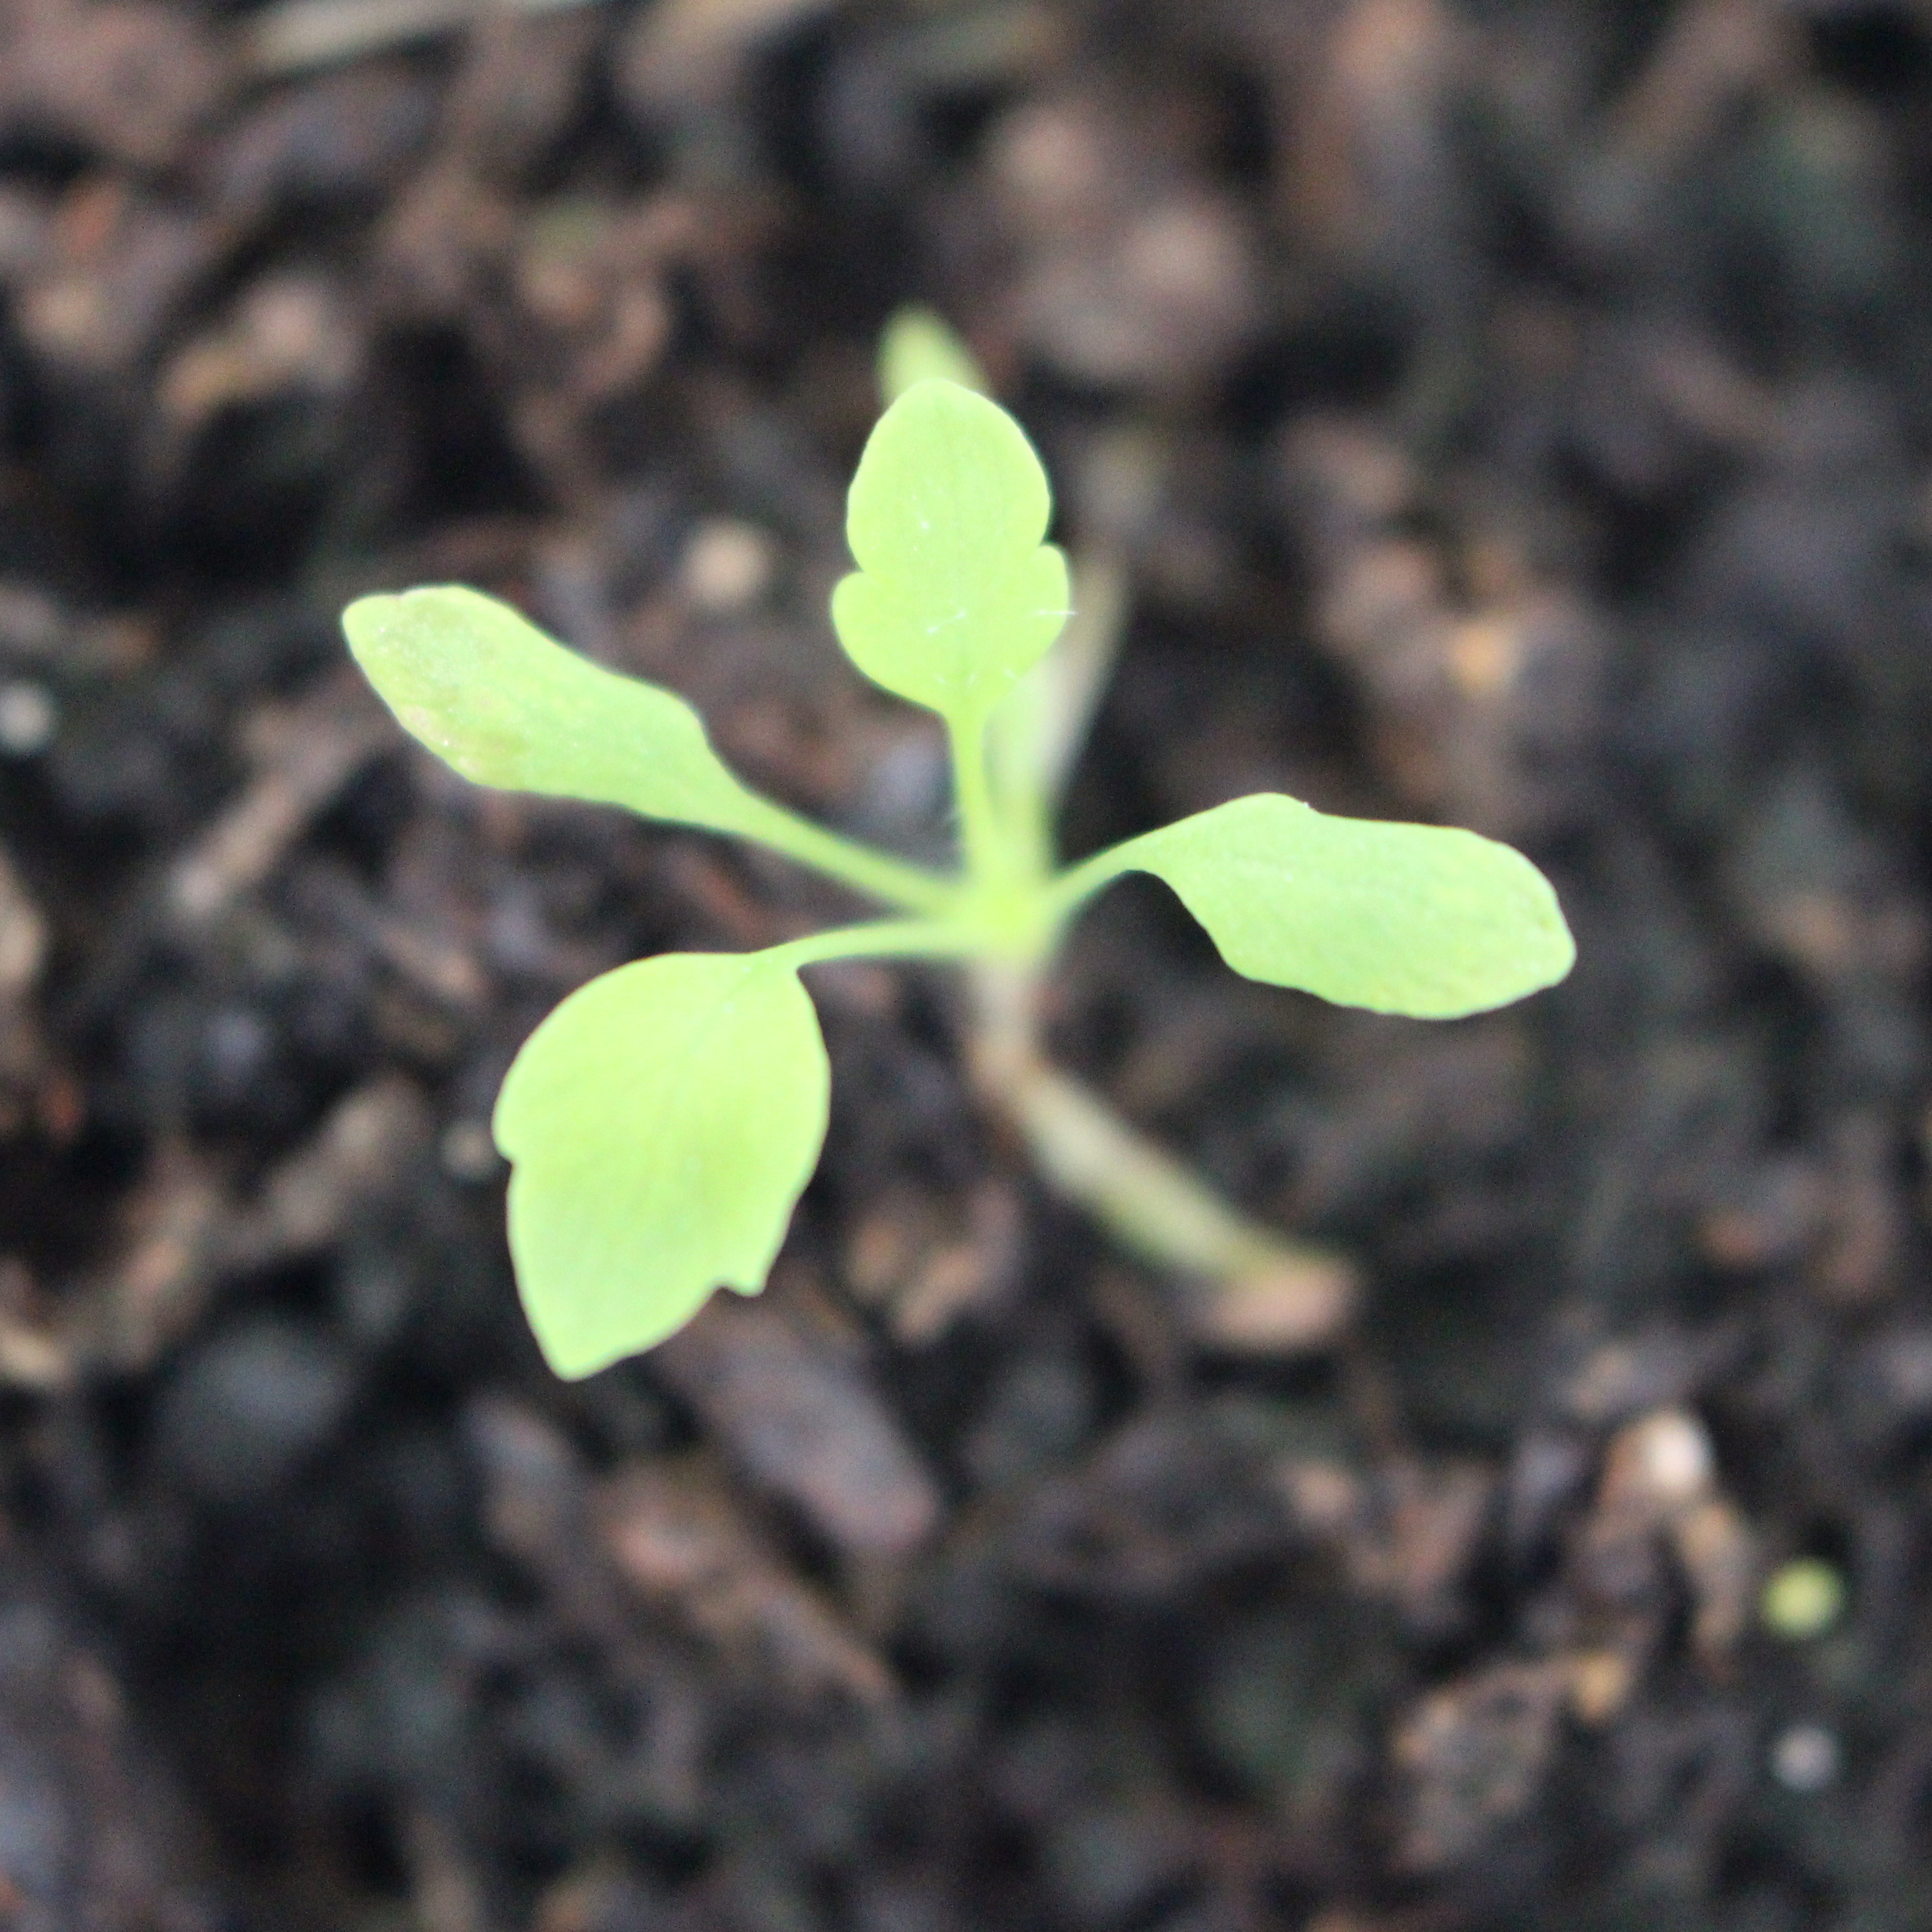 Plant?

Papaver rhoeas
